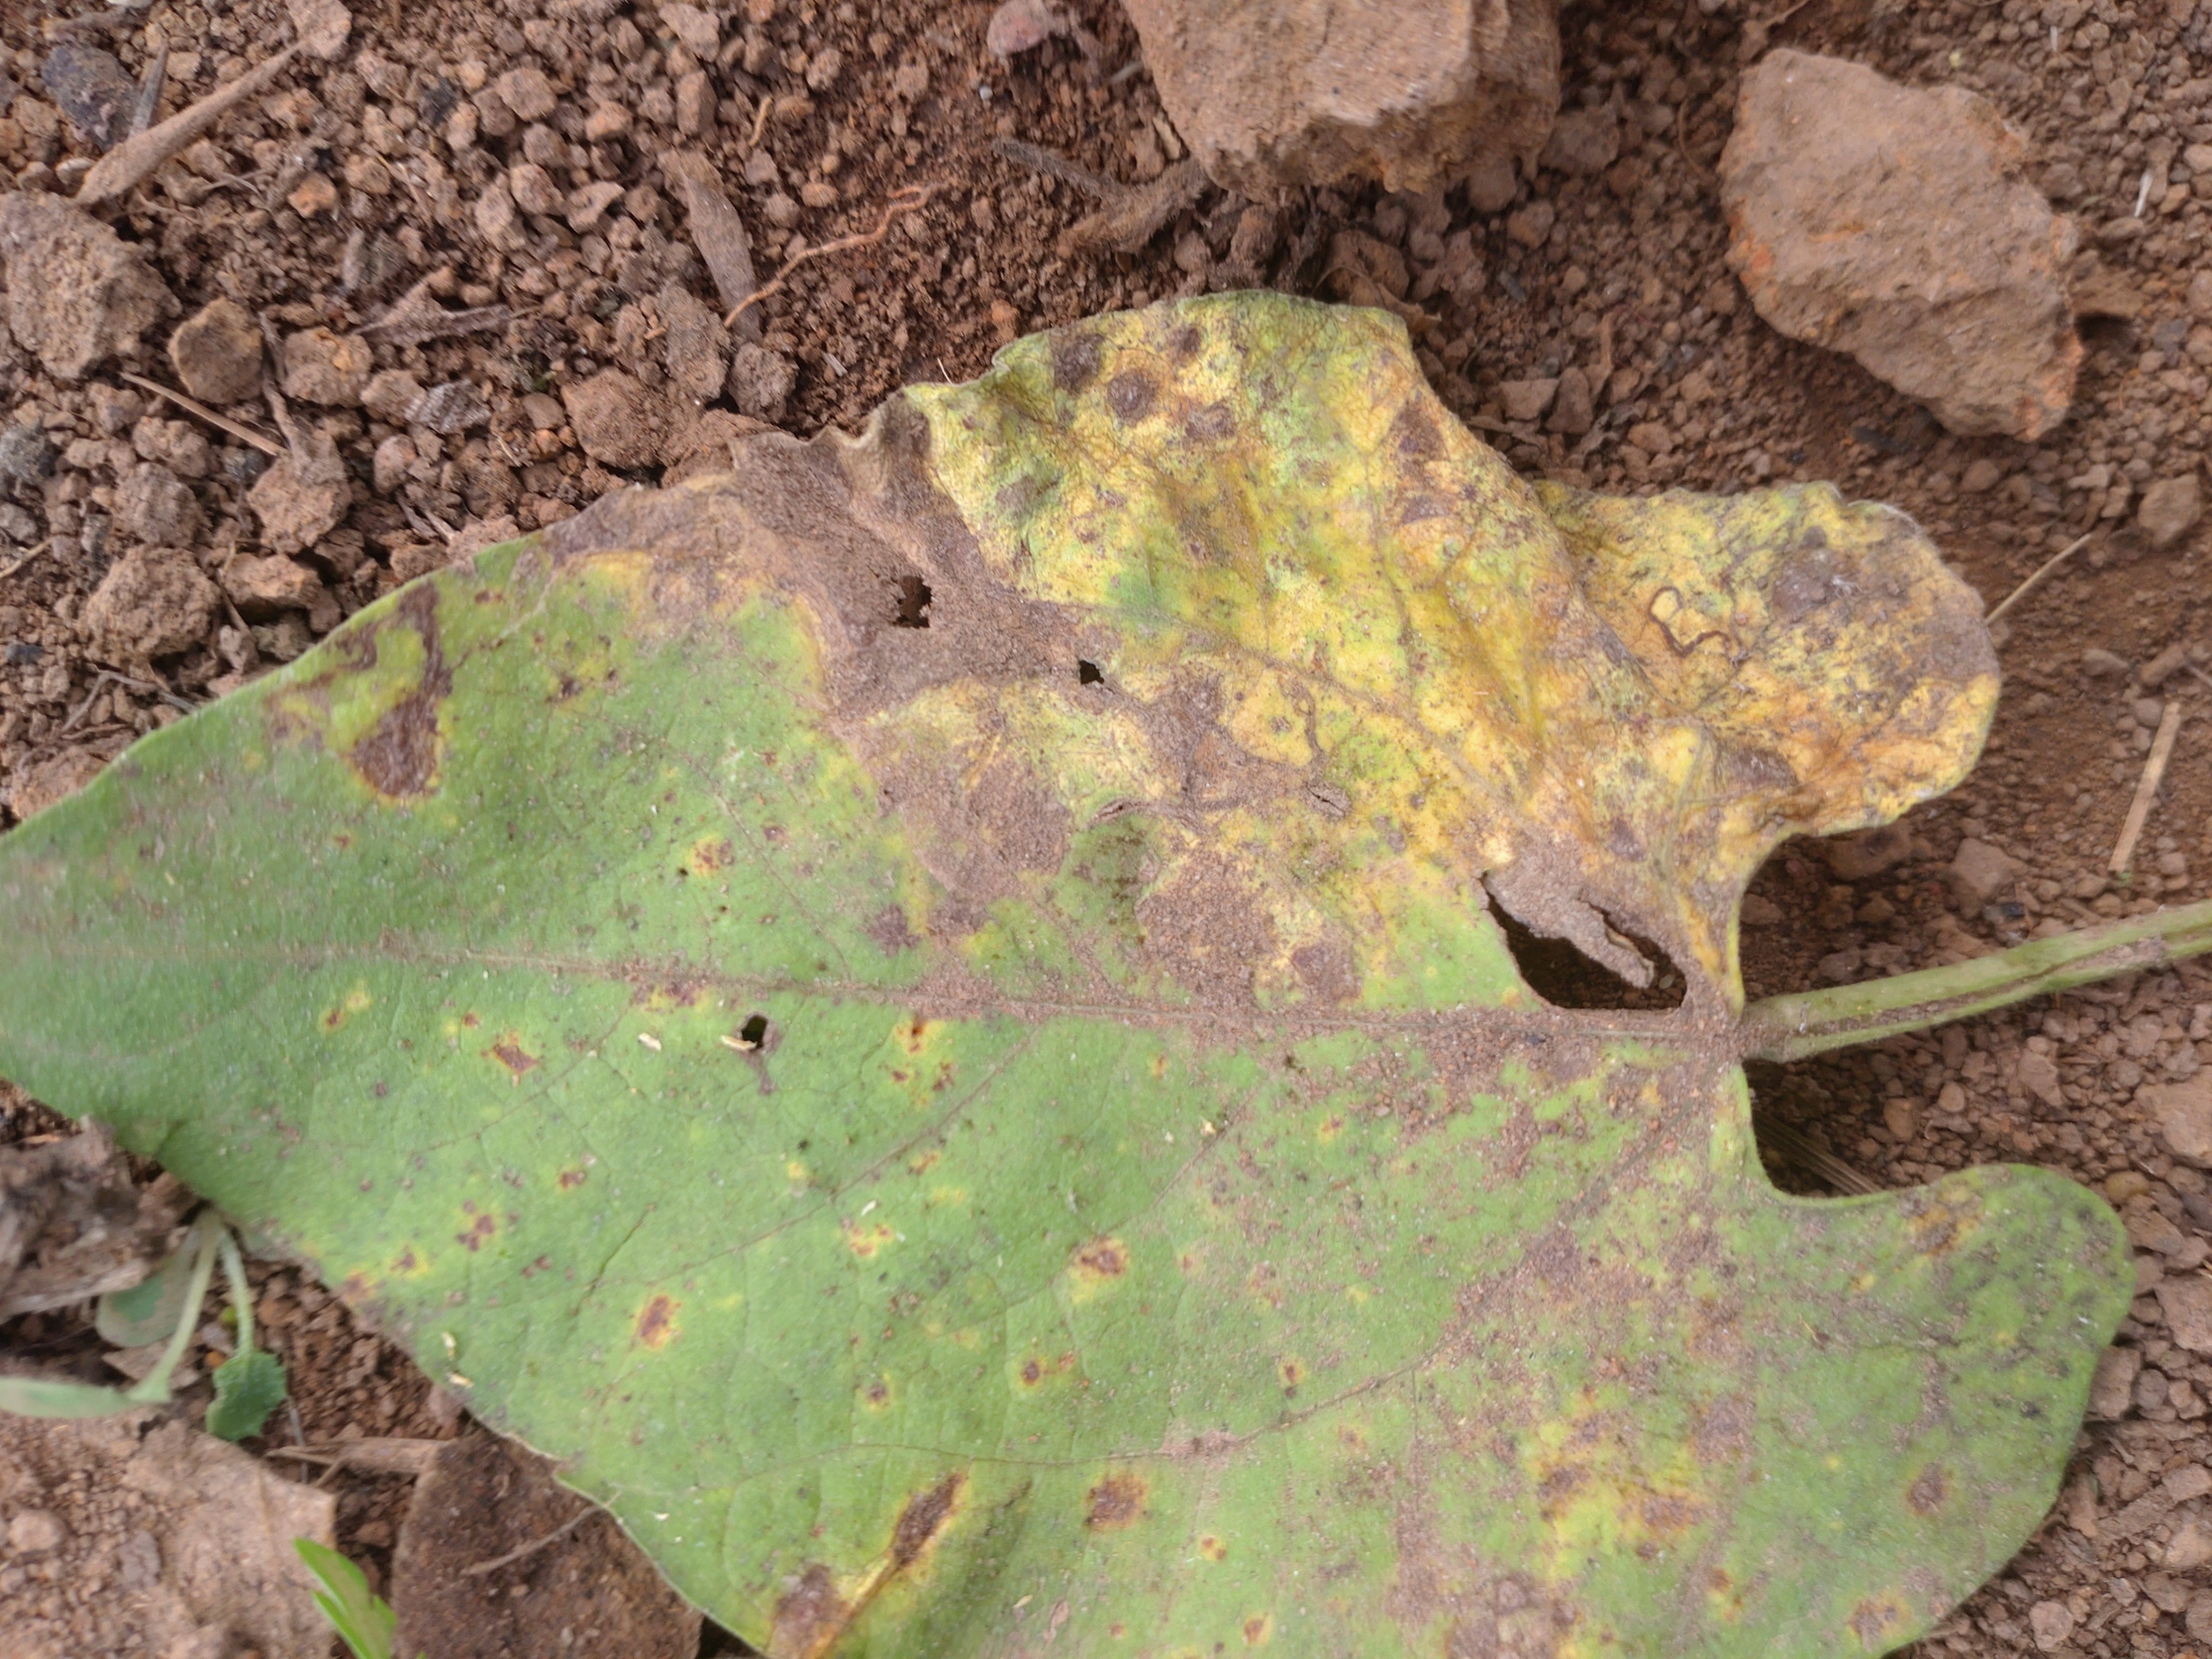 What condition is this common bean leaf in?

rust
